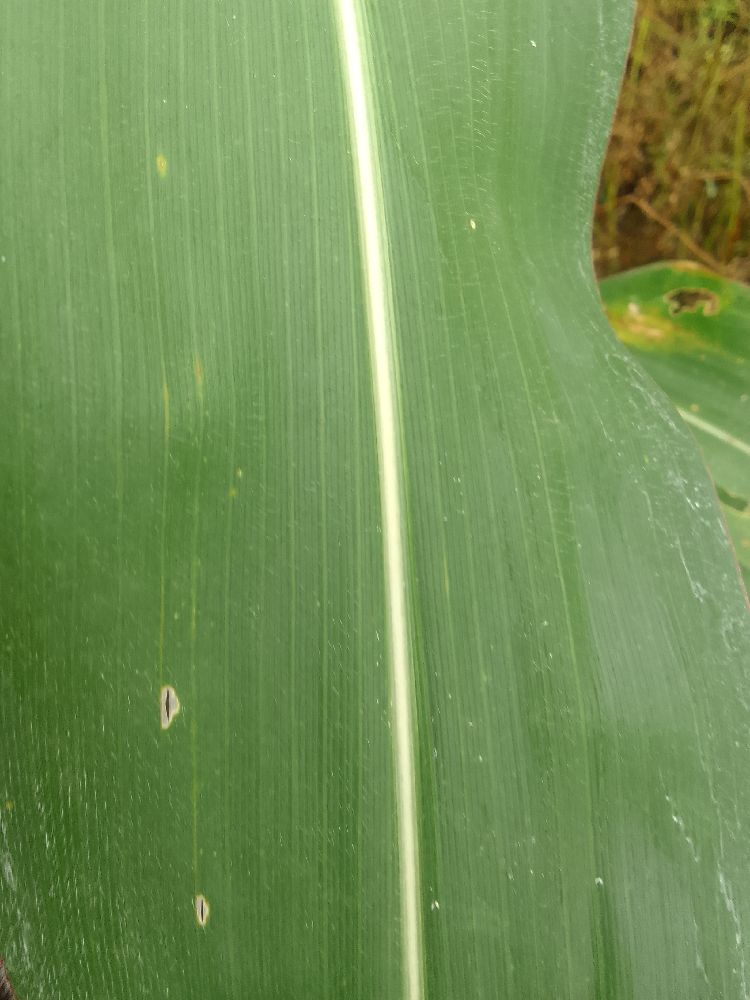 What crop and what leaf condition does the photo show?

maize, healthy
